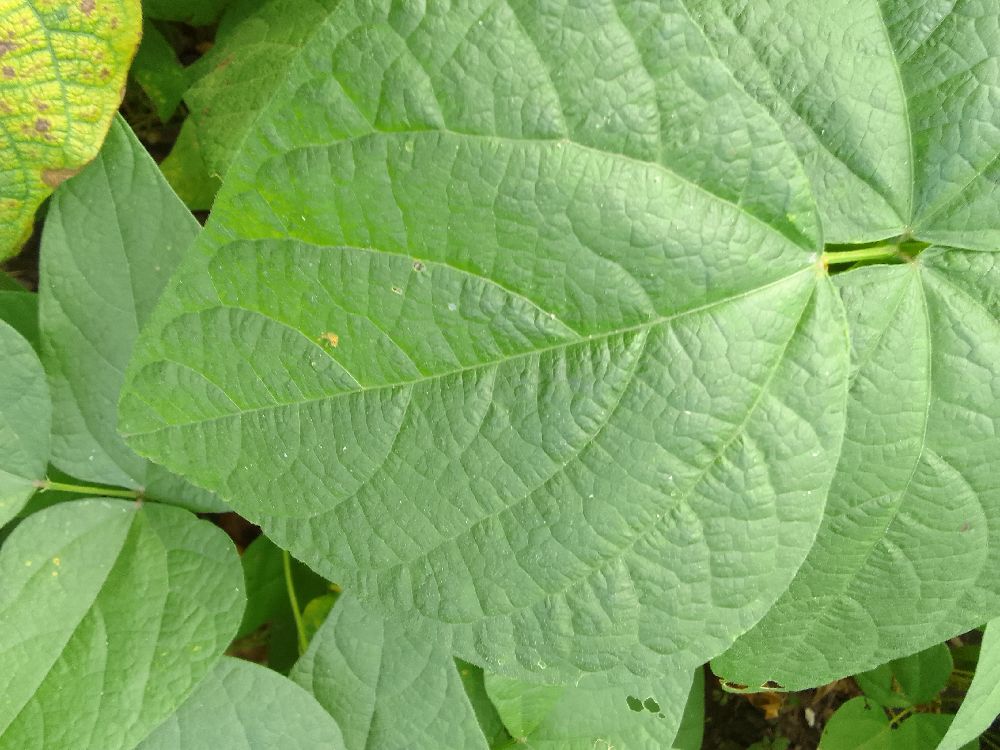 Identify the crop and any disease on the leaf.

common bean, healthy
